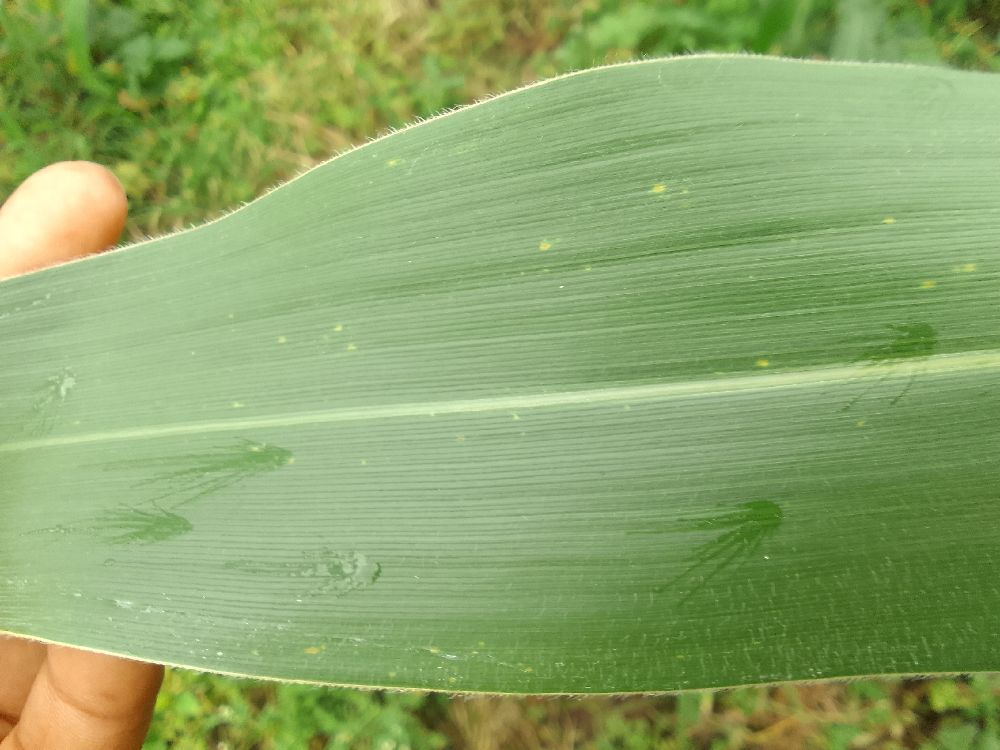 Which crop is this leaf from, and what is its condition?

maize, healthy
